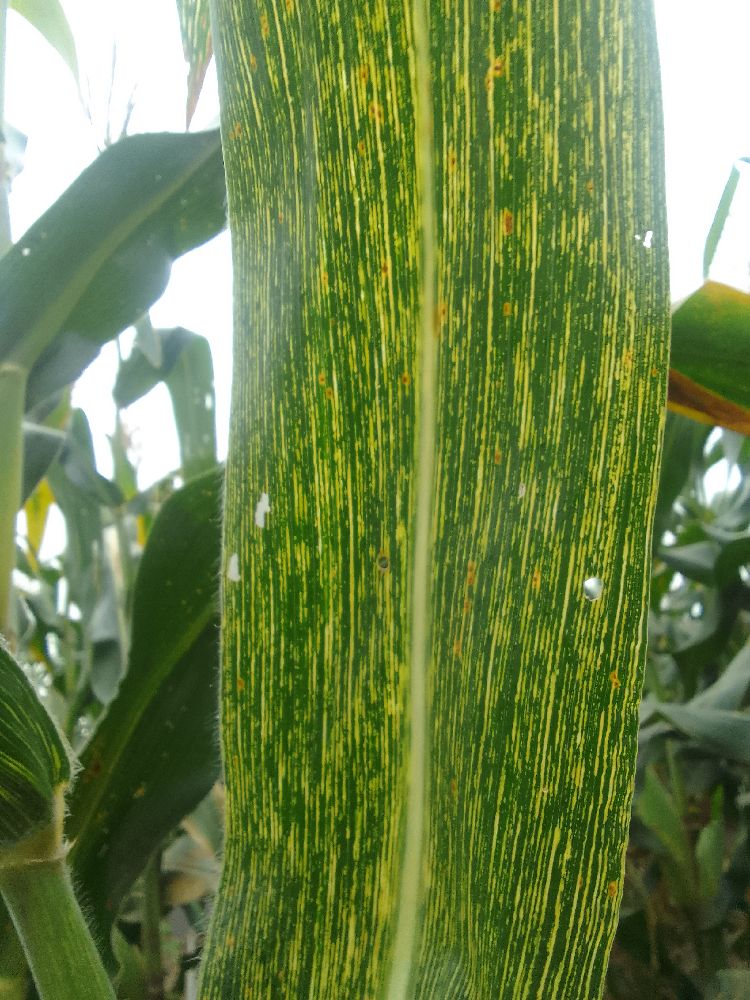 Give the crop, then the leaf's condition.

maize, maize streak virus
